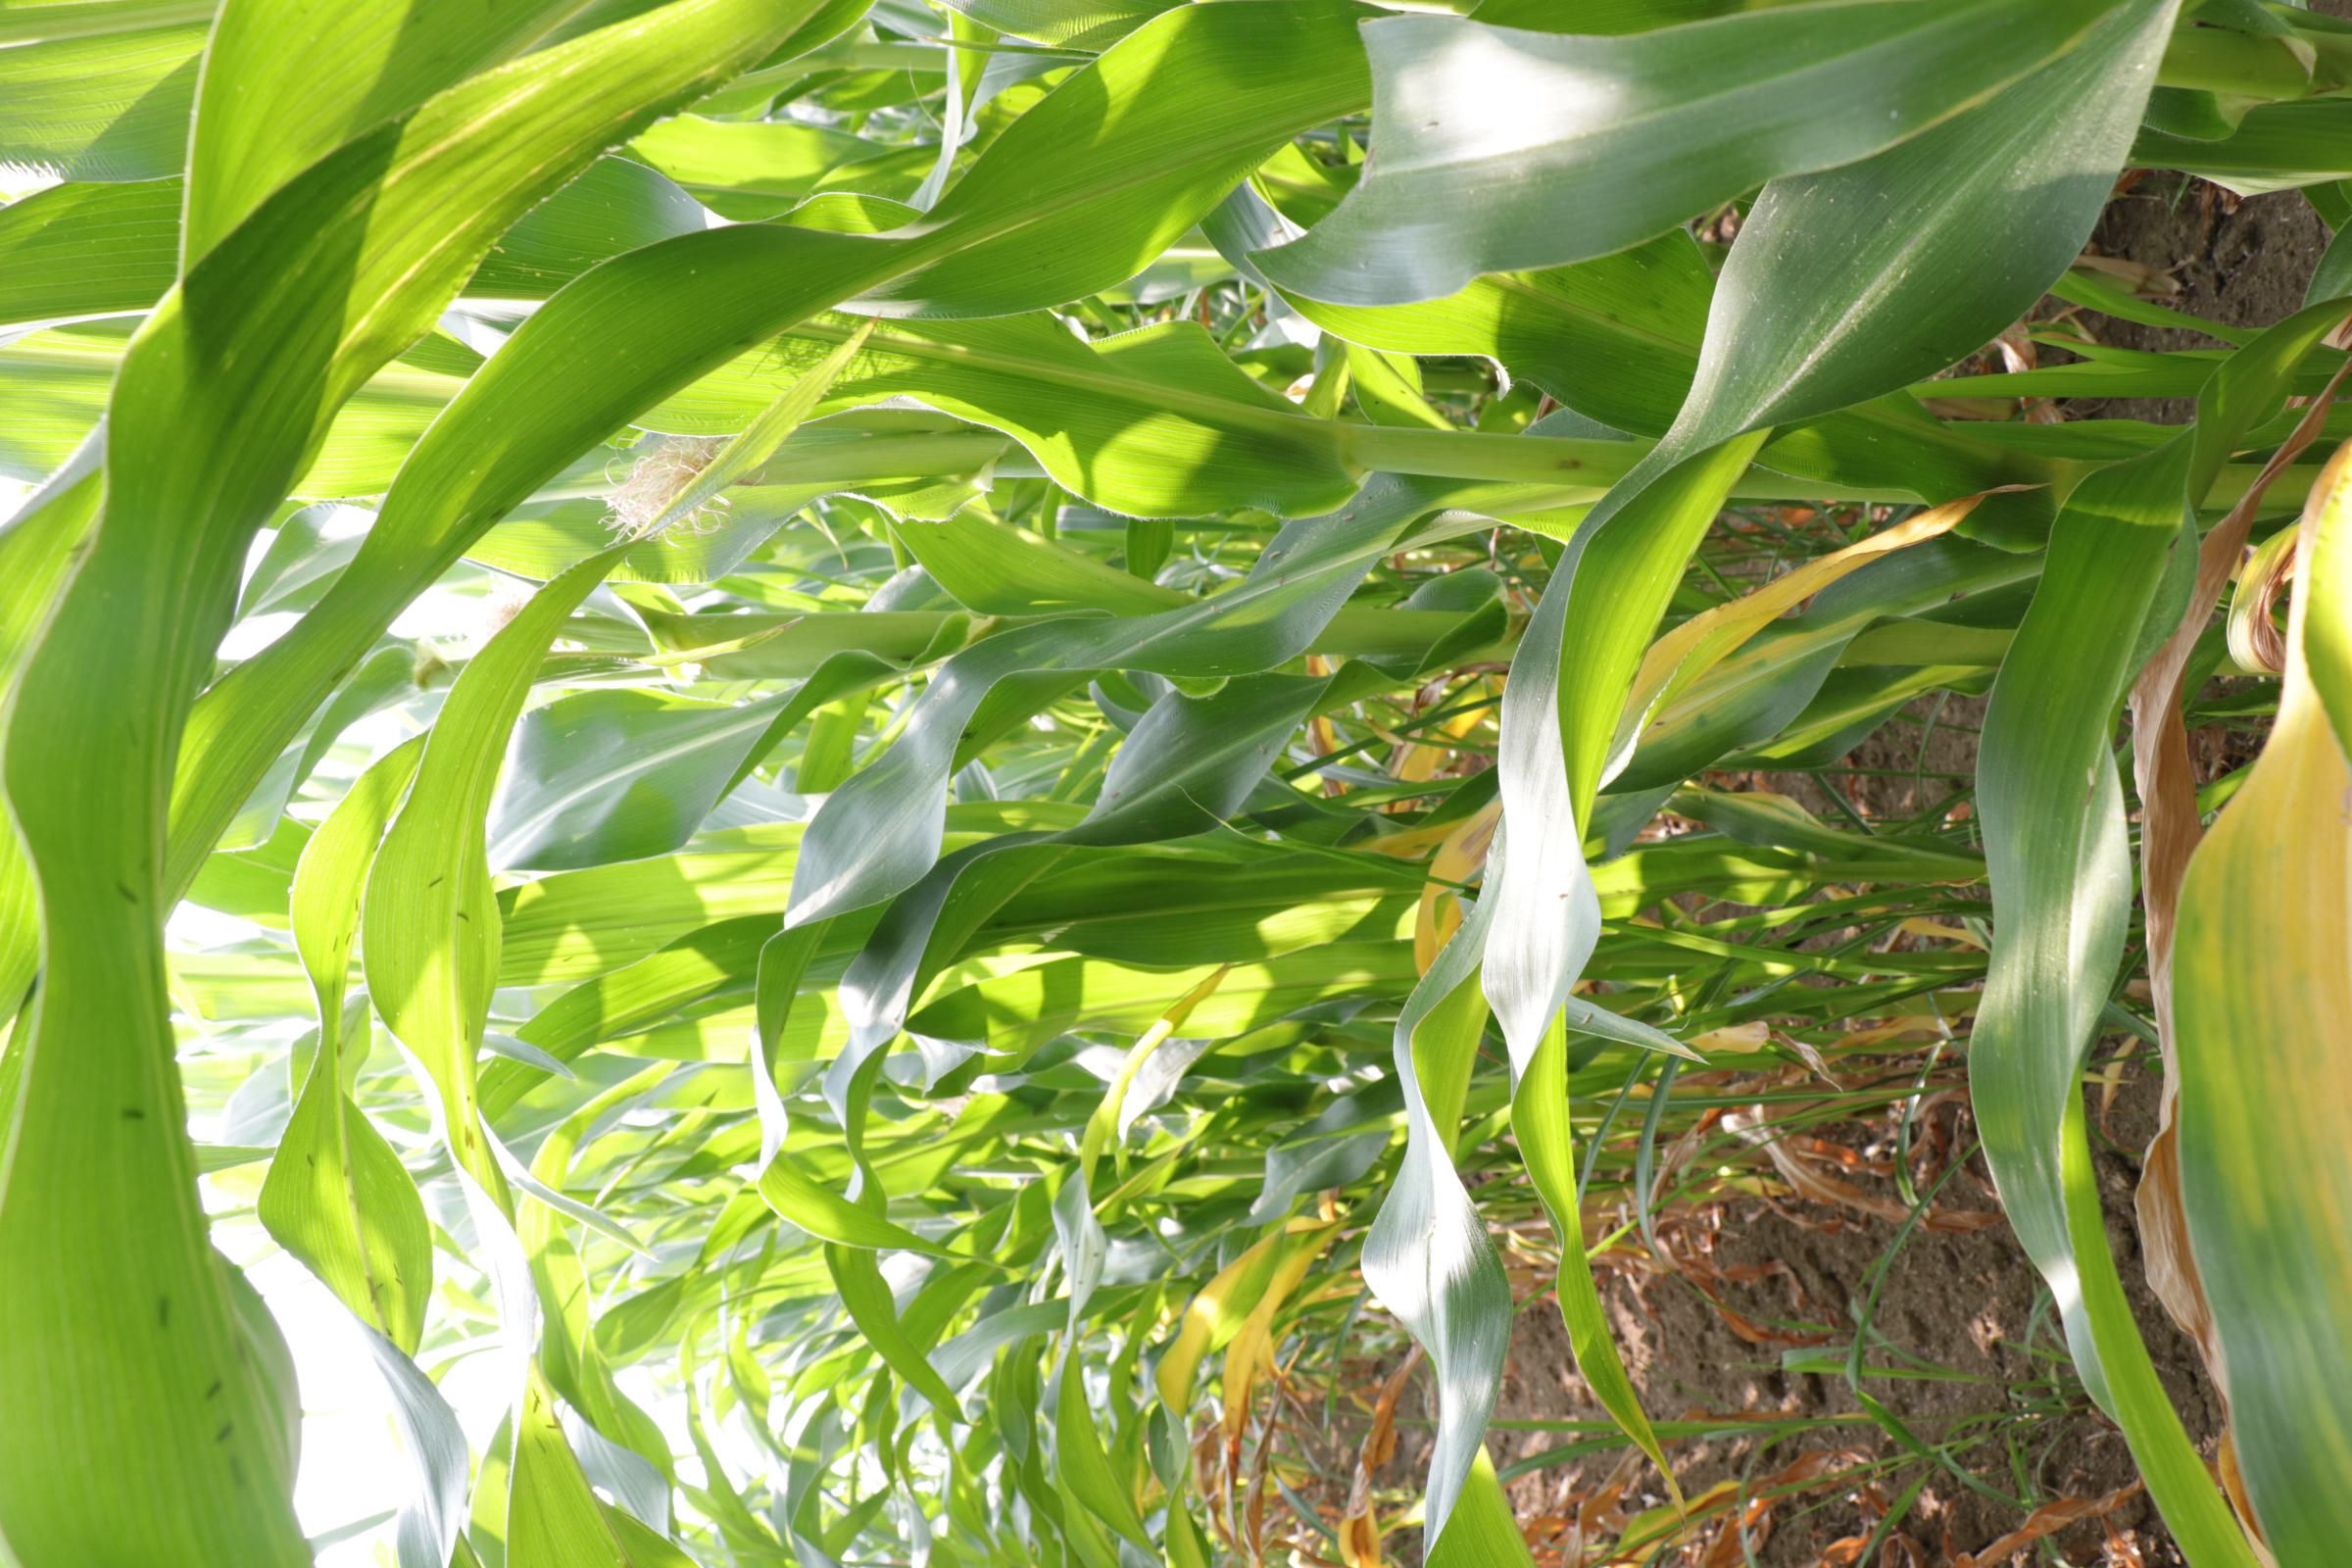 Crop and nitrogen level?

maize, full nitrogen fertilisation
